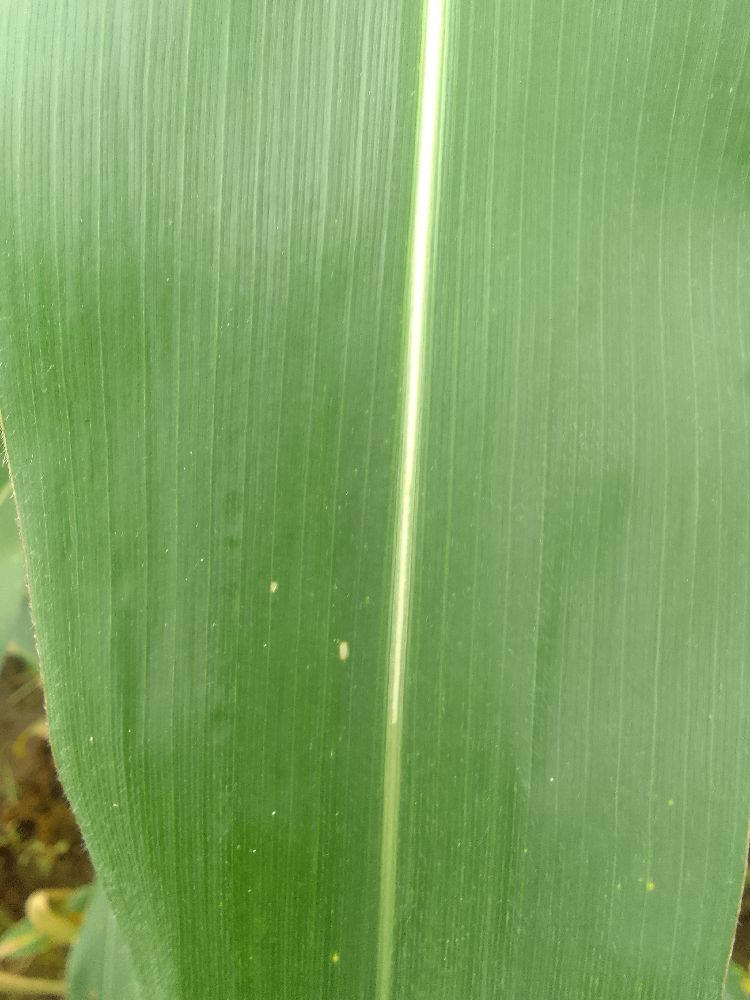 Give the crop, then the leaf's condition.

maize, healthy
